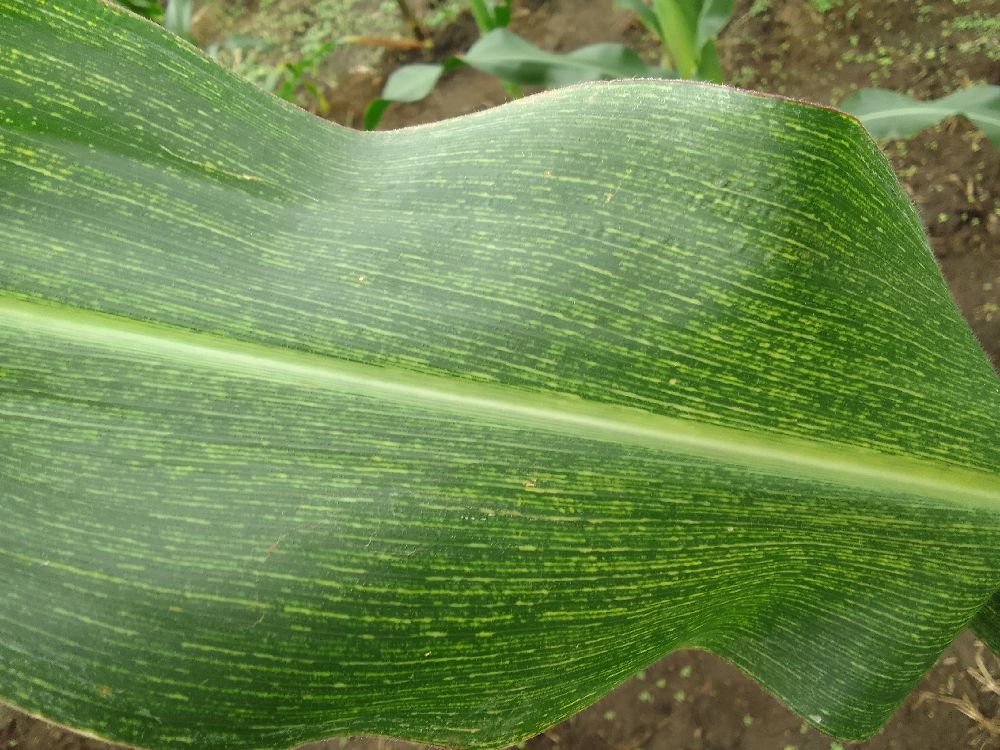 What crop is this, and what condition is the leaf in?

maize, maize streak virus
